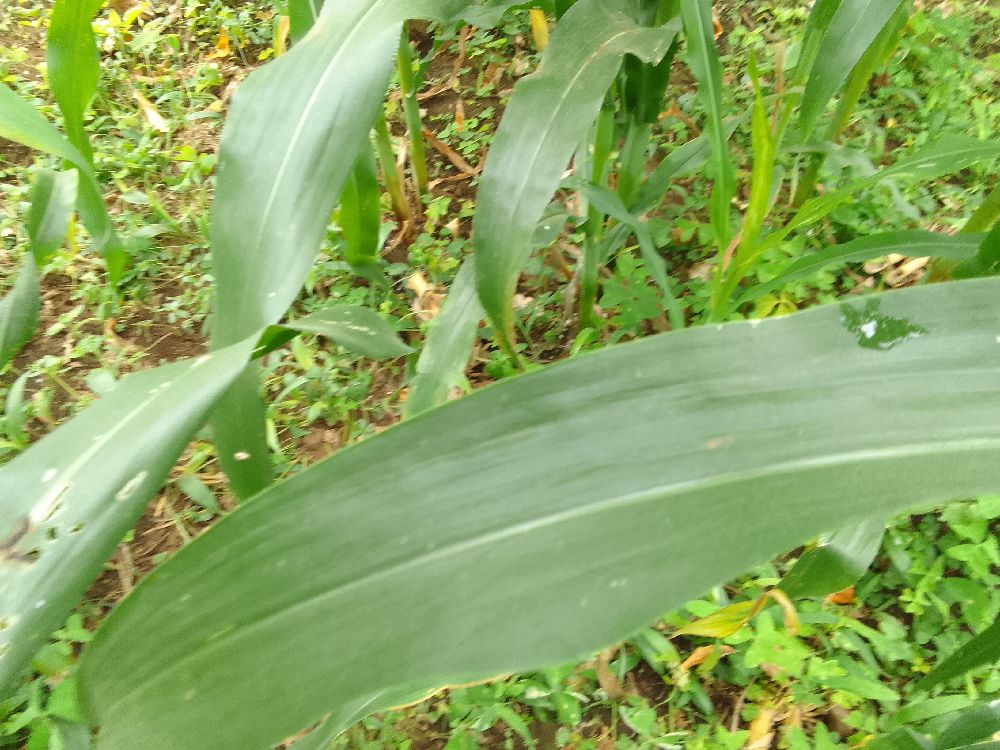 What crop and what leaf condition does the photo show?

maize, healthy
